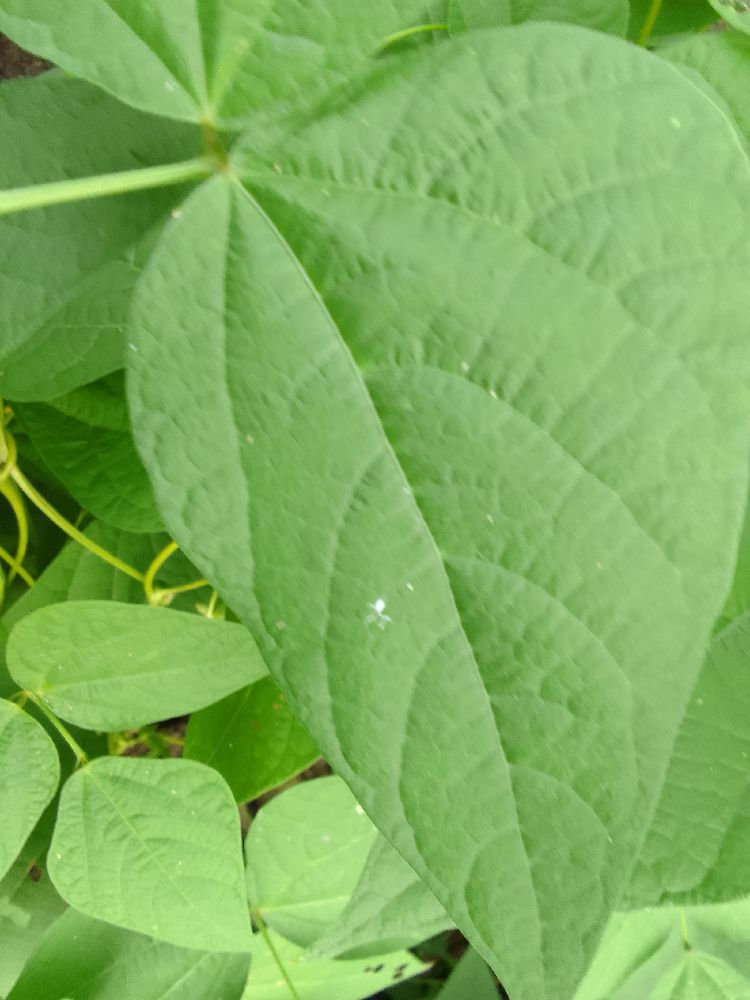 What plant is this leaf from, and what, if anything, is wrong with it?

common bean, healthy
